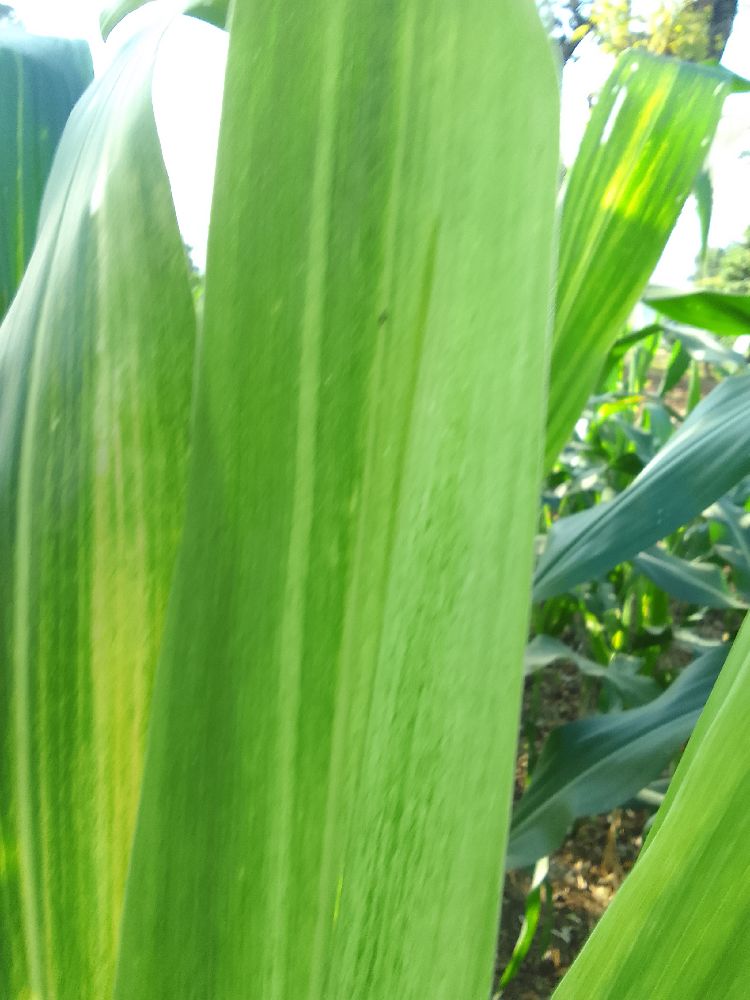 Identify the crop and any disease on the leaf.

maize, maize lethal necrosis
